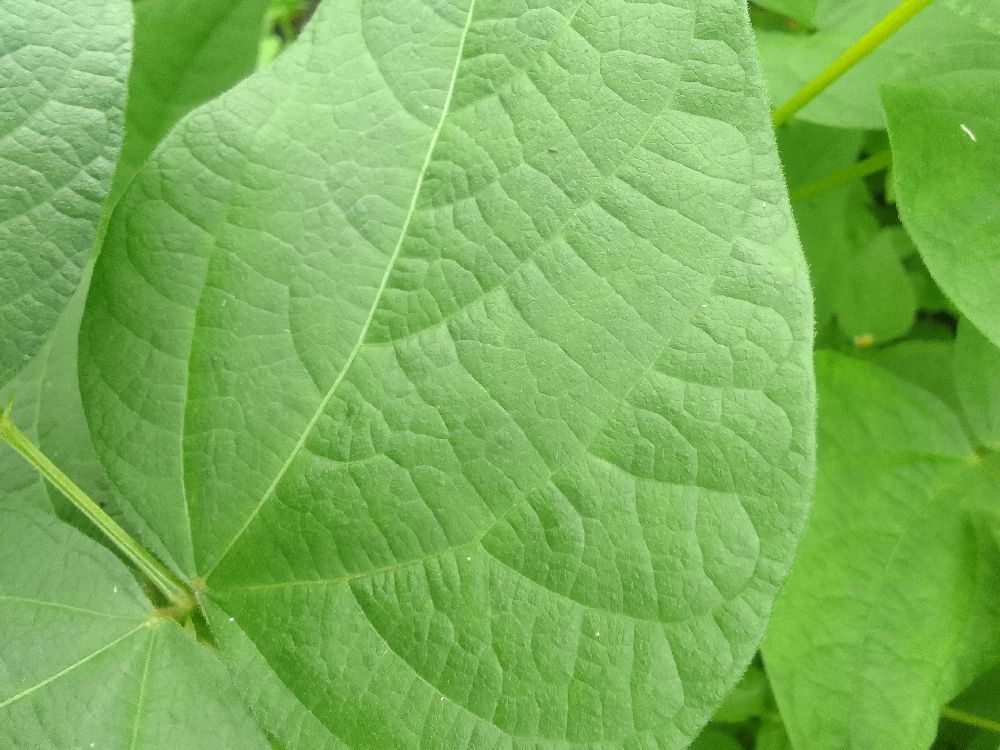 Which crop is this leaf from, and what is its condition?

common bean, healthy
